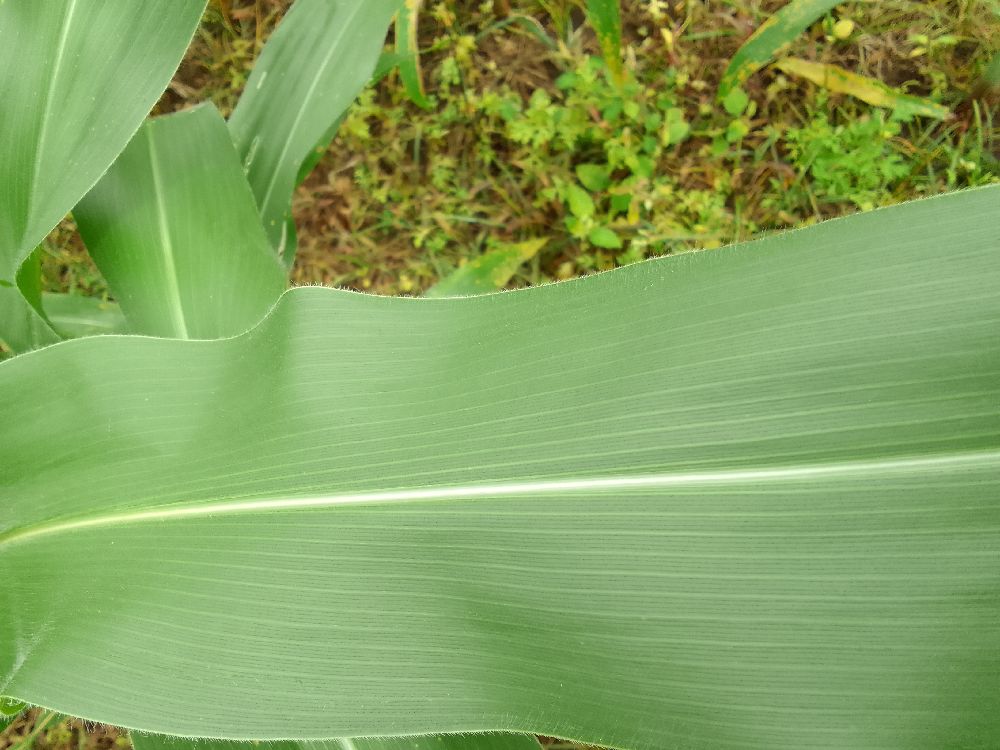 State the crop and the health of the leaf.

maize, healthy
